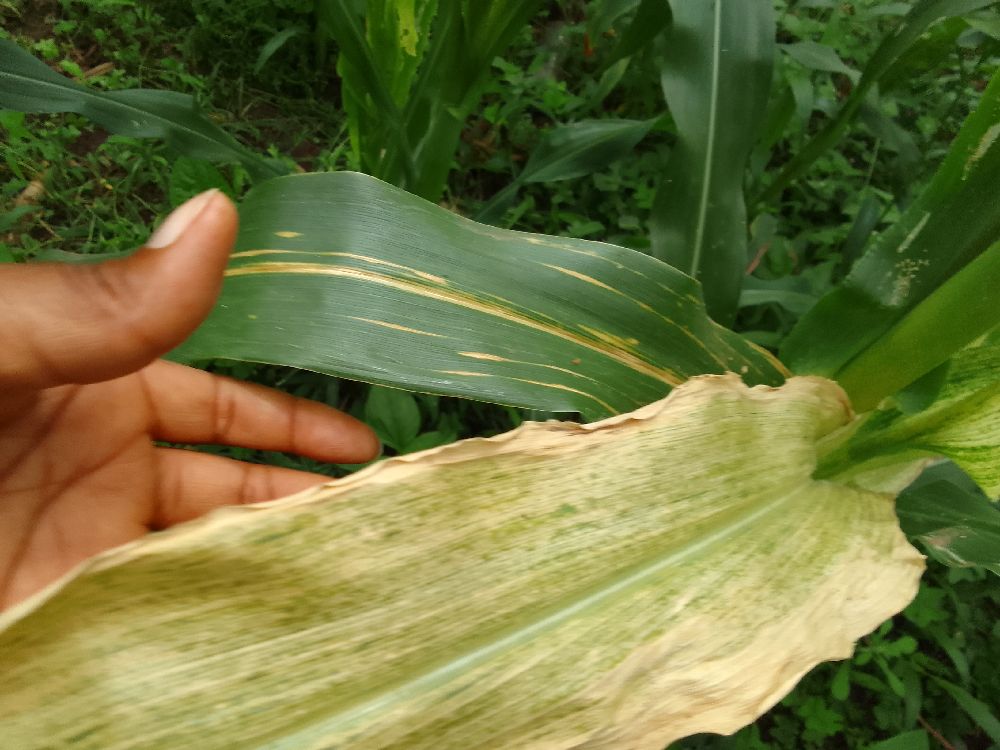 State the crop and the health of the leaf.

maize, maize lethal necrosis
